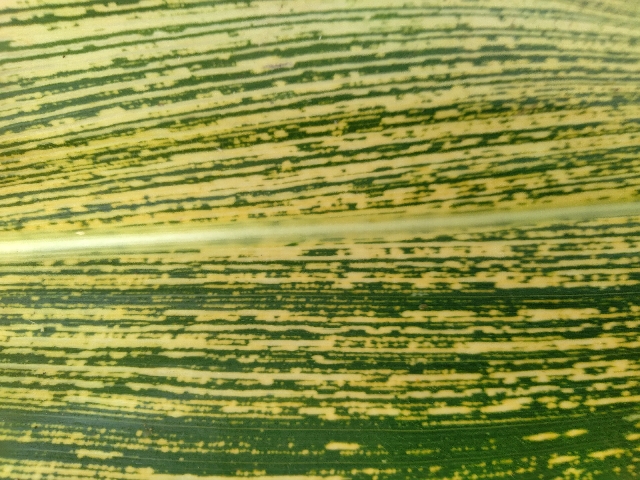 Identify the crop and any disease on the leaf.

maize, maize streak virus
